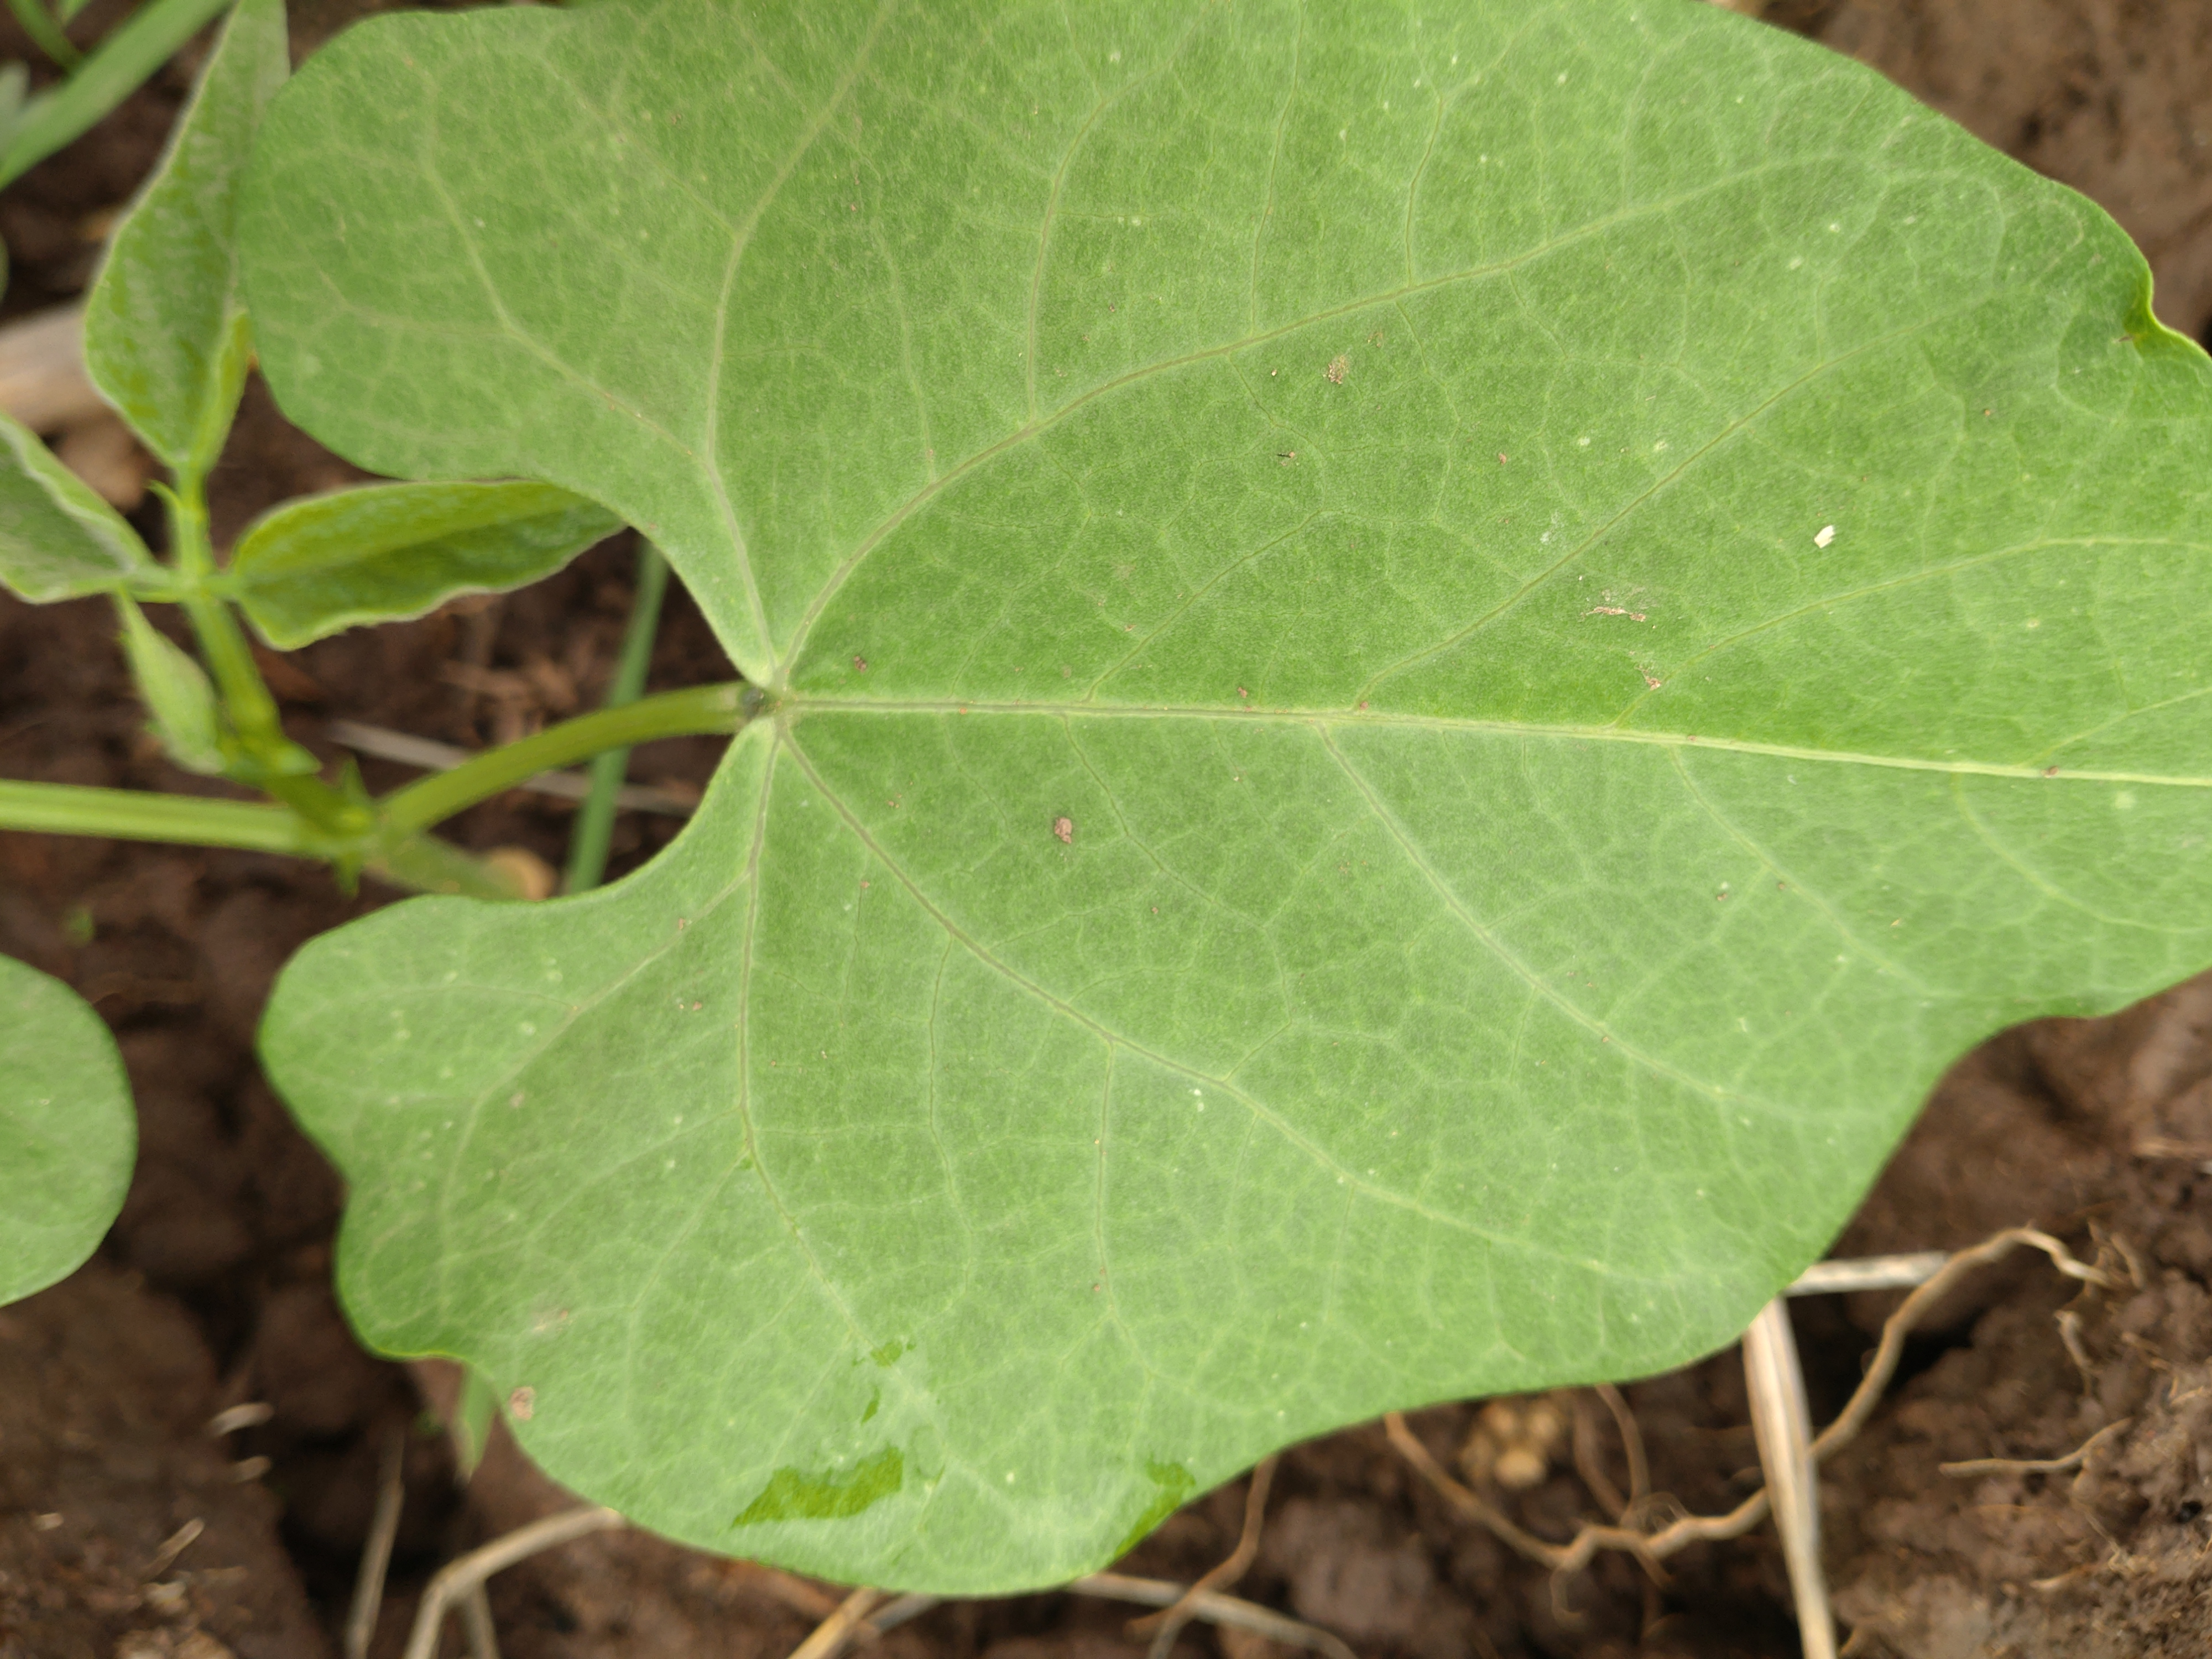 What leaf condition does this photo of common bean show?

healthy
